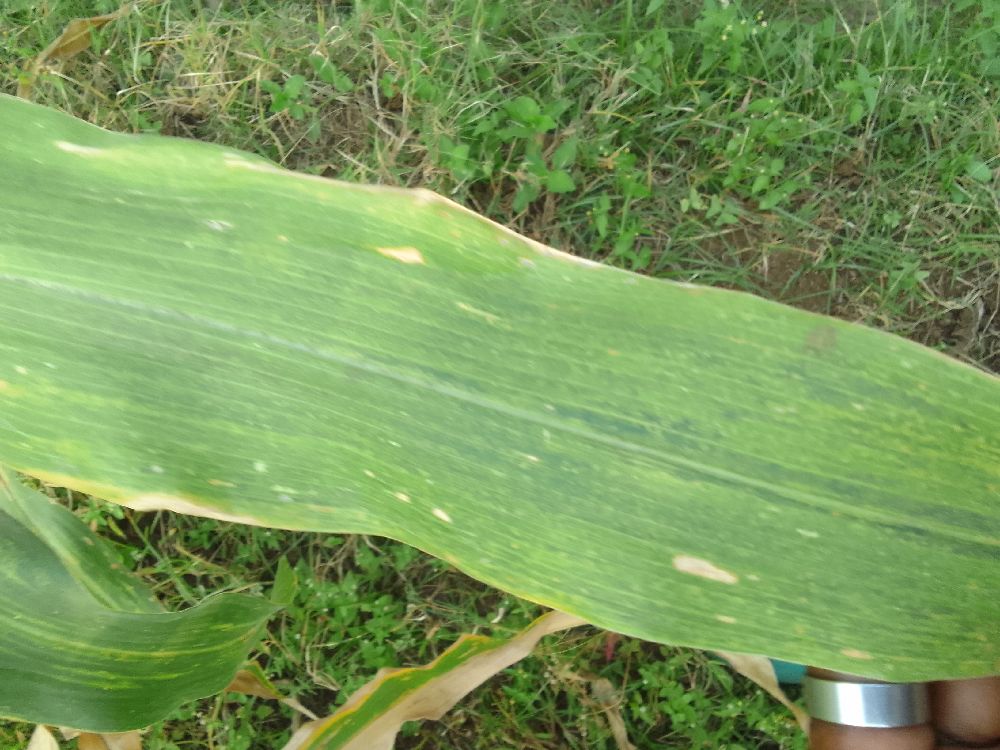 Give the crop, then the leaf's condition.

maize, maize lethal necrosis
